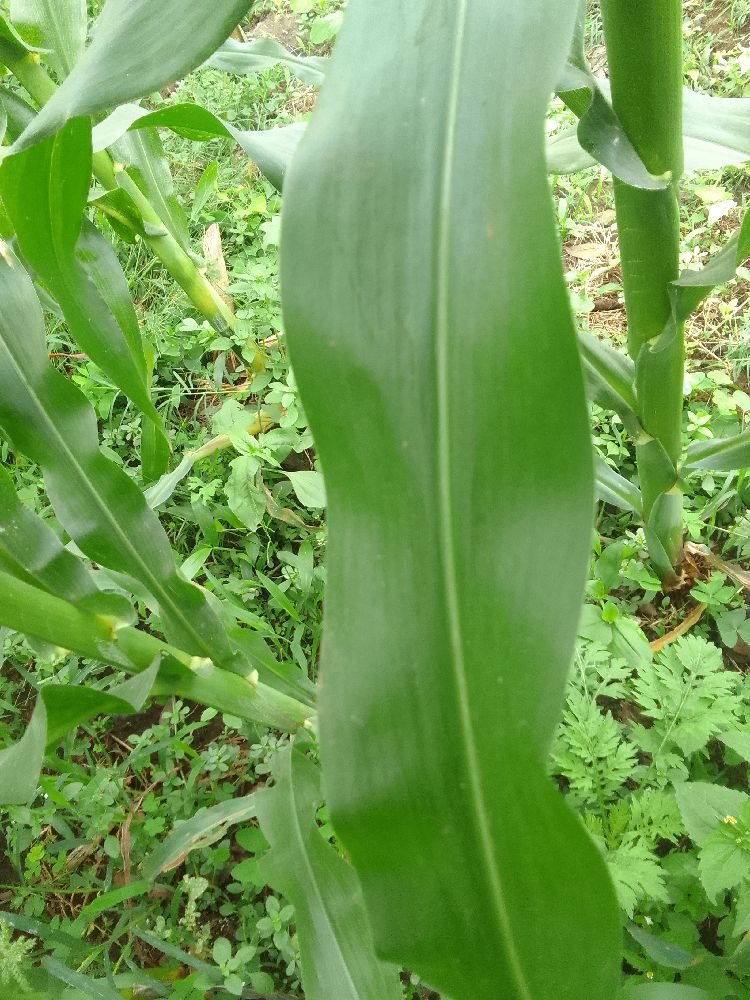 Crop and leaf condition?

maize, healthy
